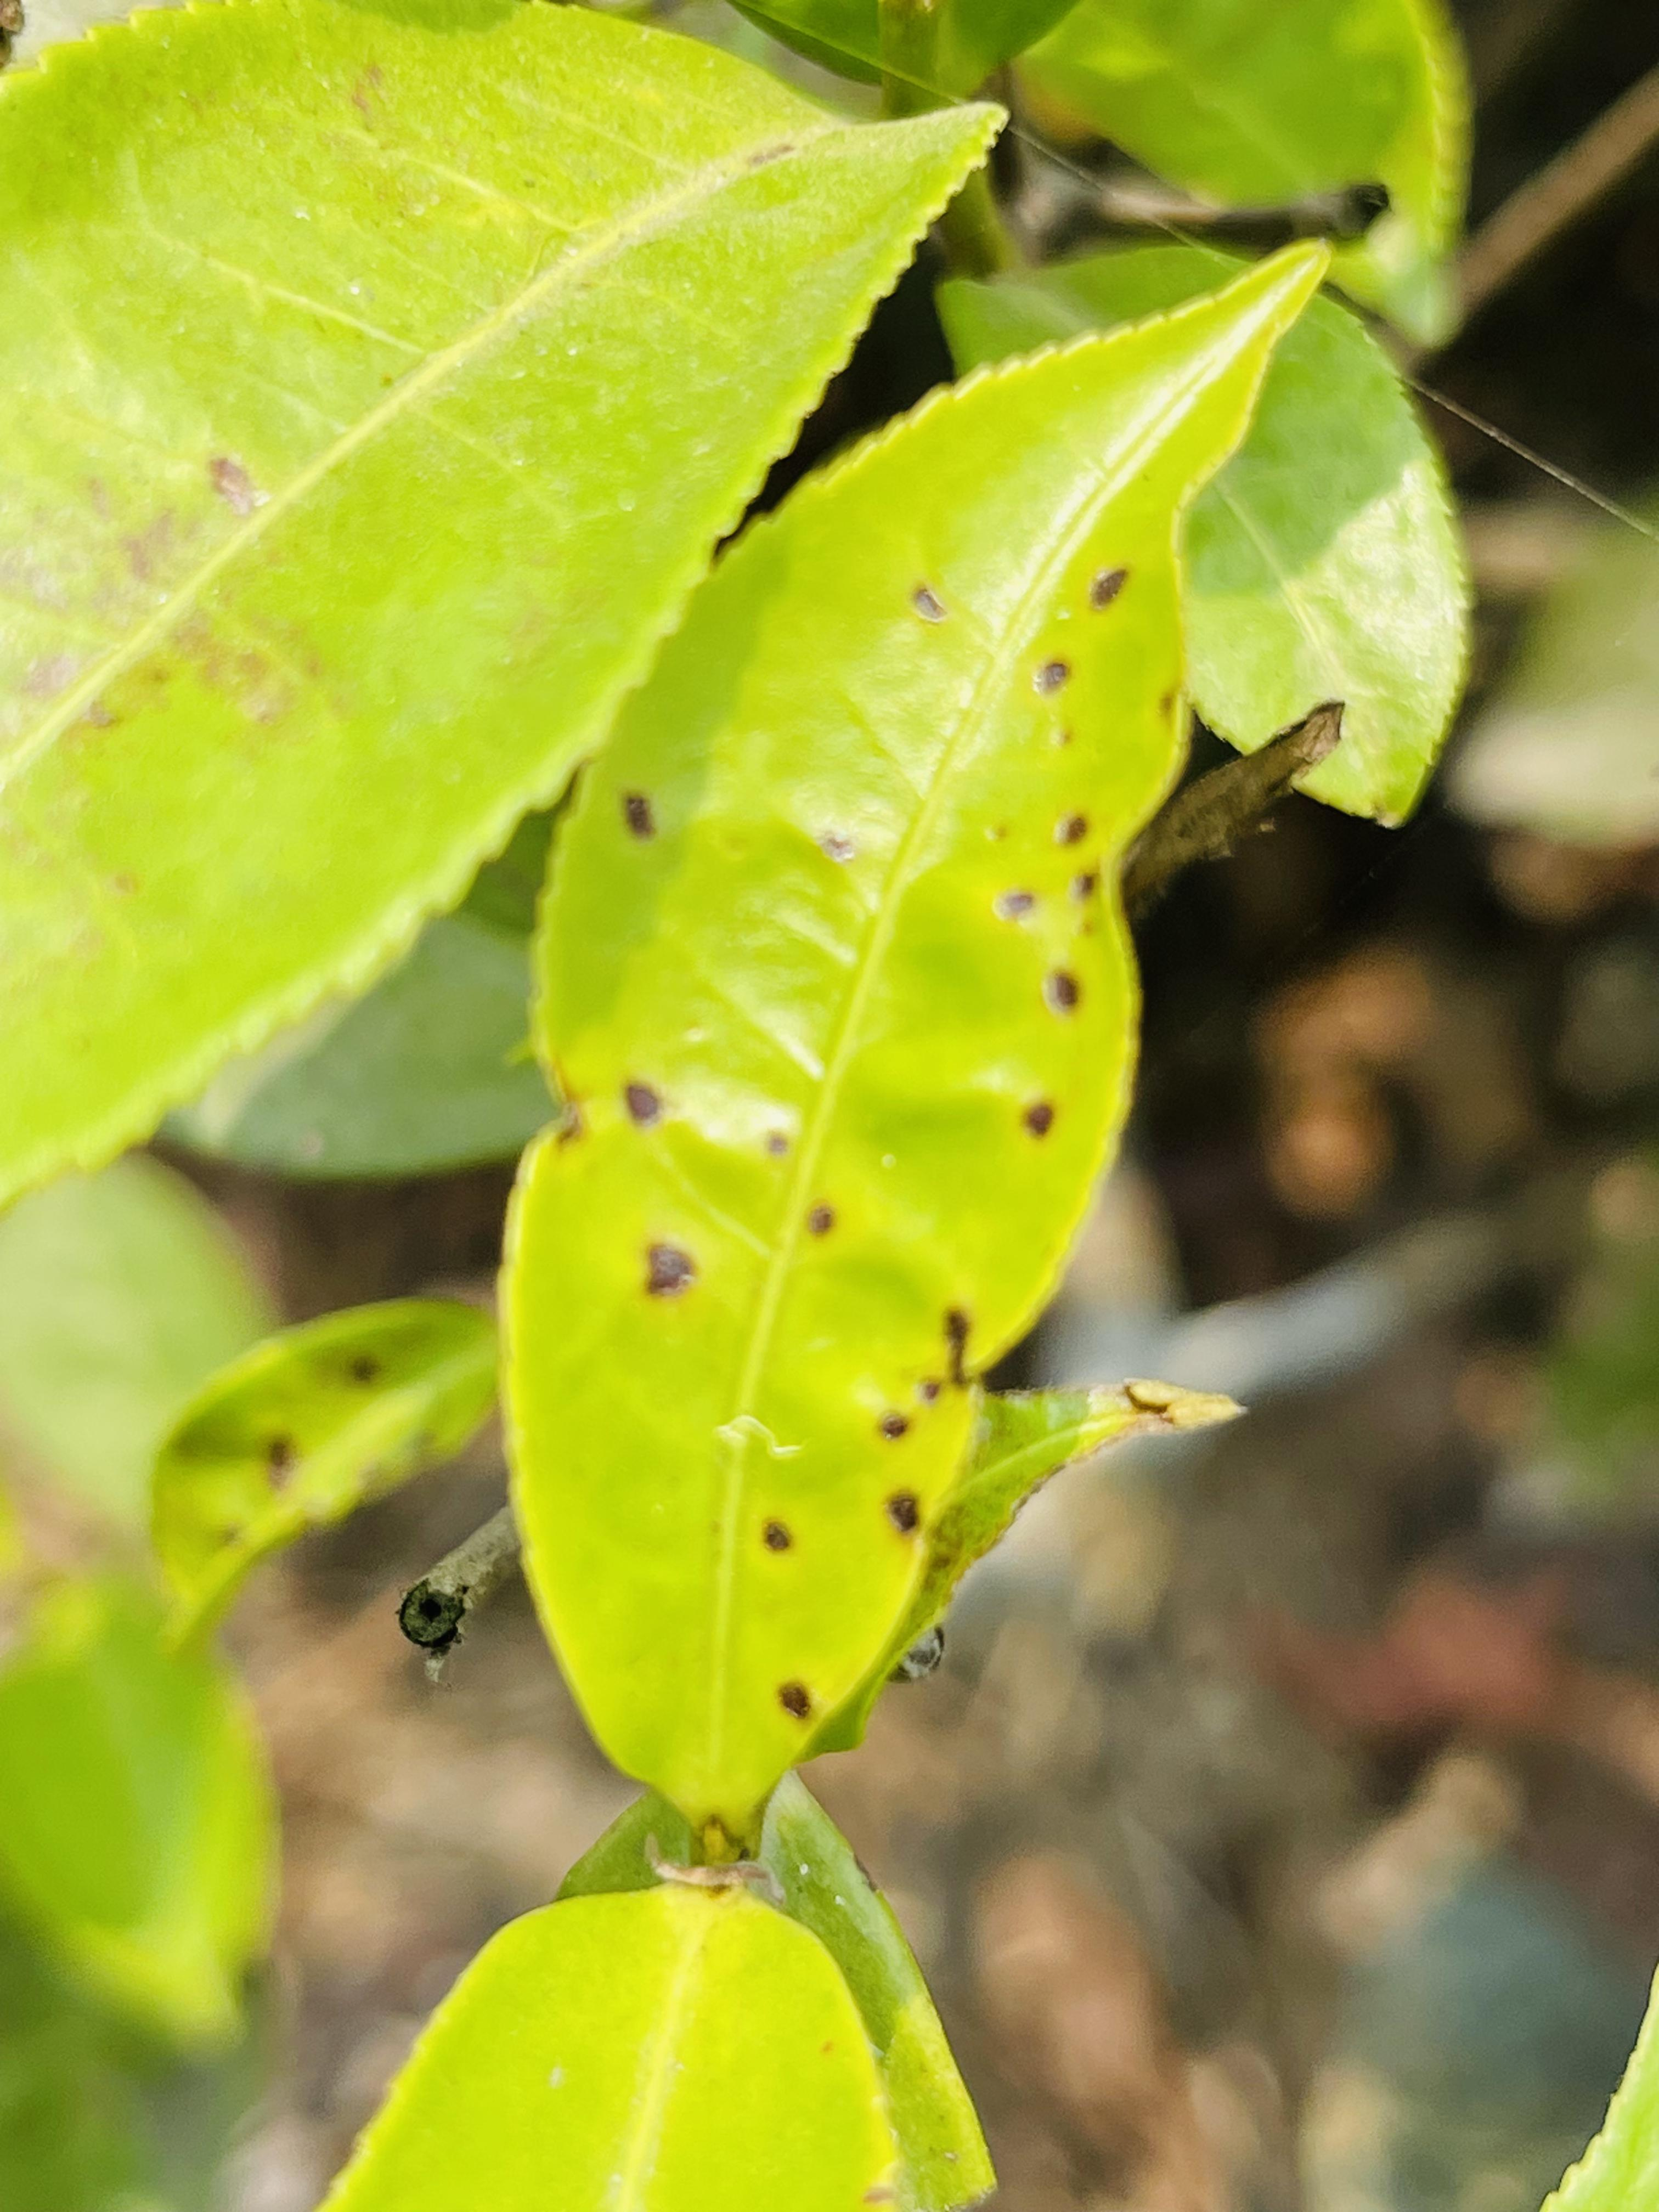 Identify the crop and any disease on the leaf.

tea, helopeltis
